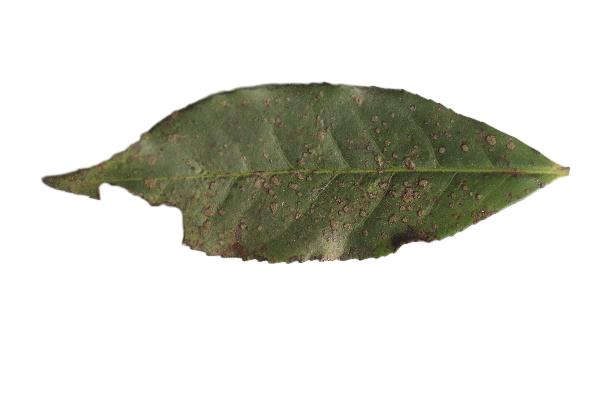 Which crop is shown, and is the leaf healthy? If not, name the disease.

tea, algal leaf
